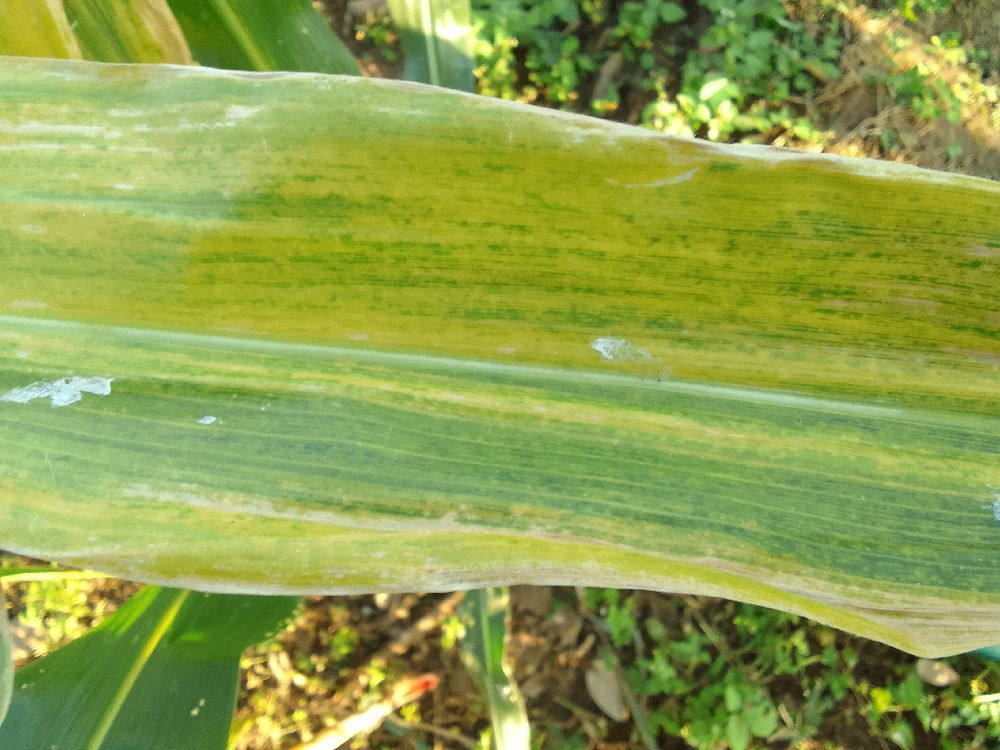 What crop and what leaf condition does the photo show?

maize, maize lethal necrosis
